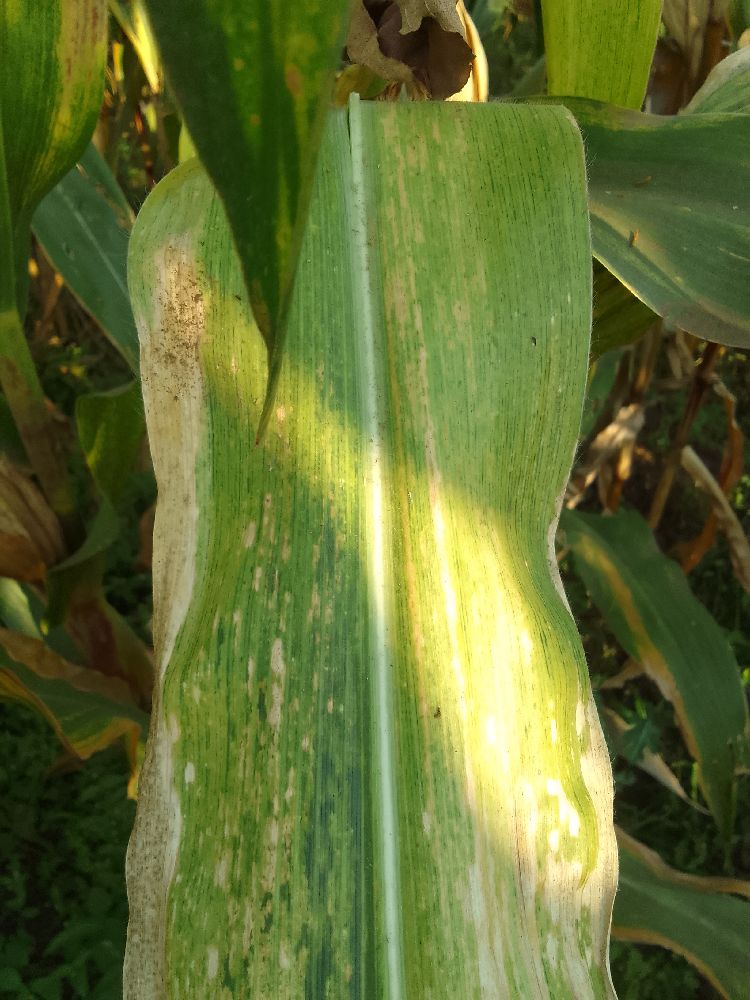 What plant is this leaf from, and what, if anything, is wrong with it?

maize, maize lethal necrosis
